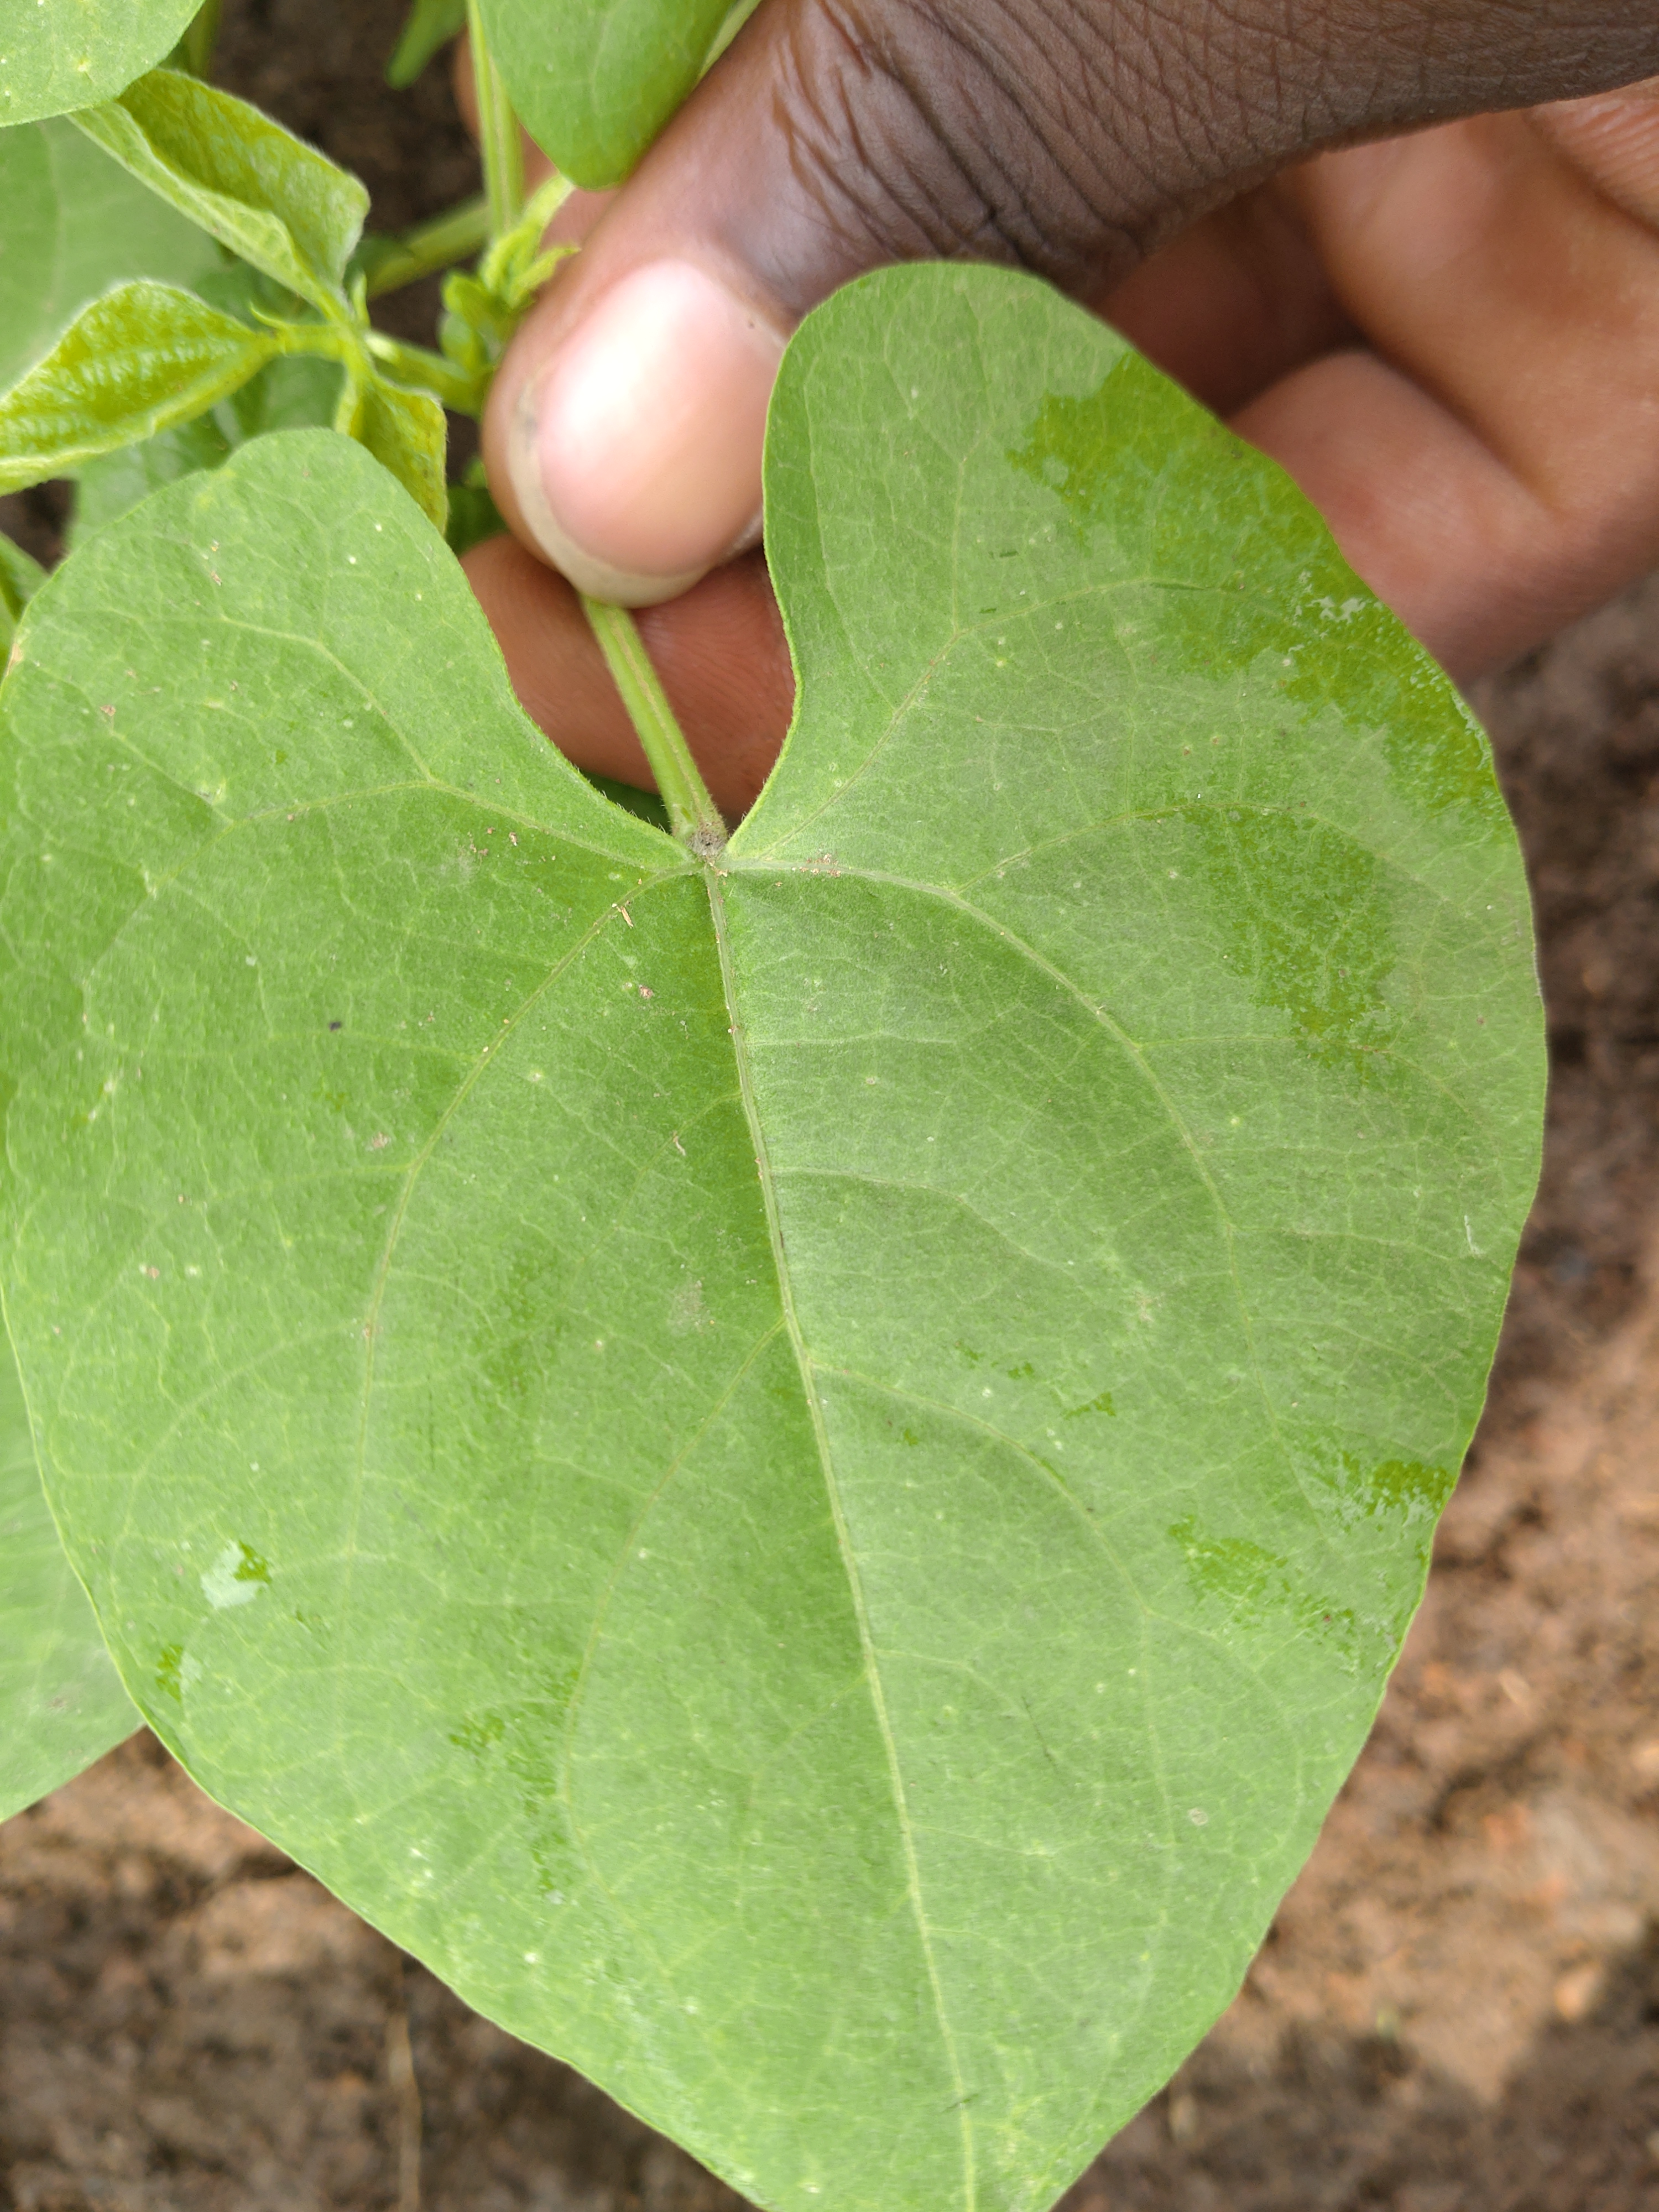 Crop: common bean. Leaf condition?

healthy
